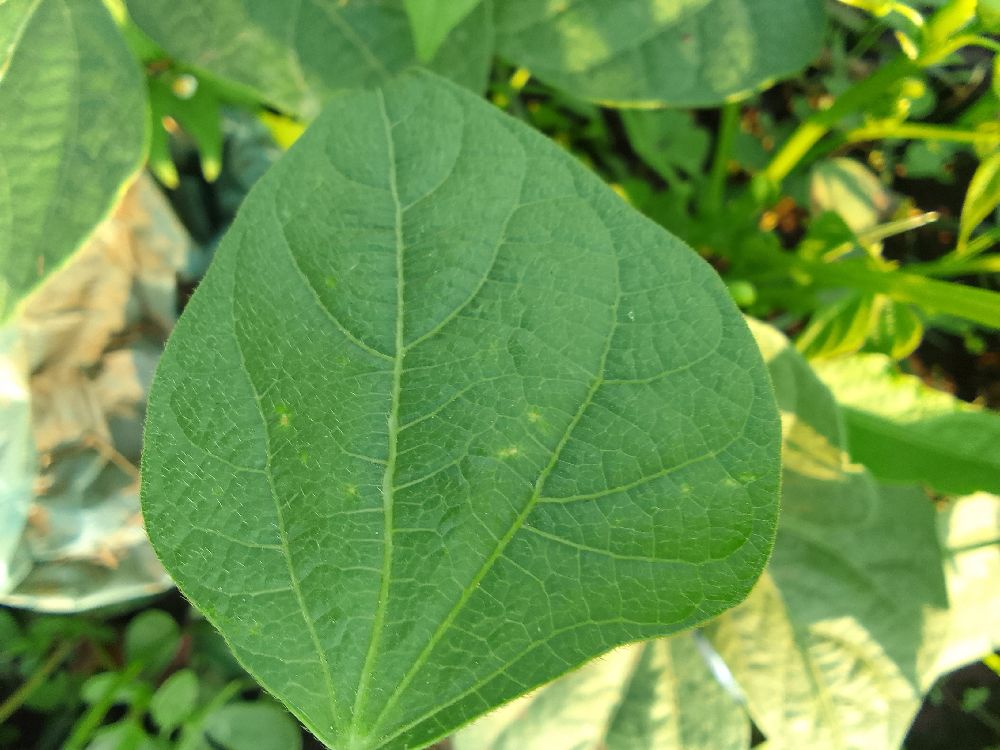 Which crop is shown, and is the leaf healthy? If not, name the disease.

common bean, healthy
